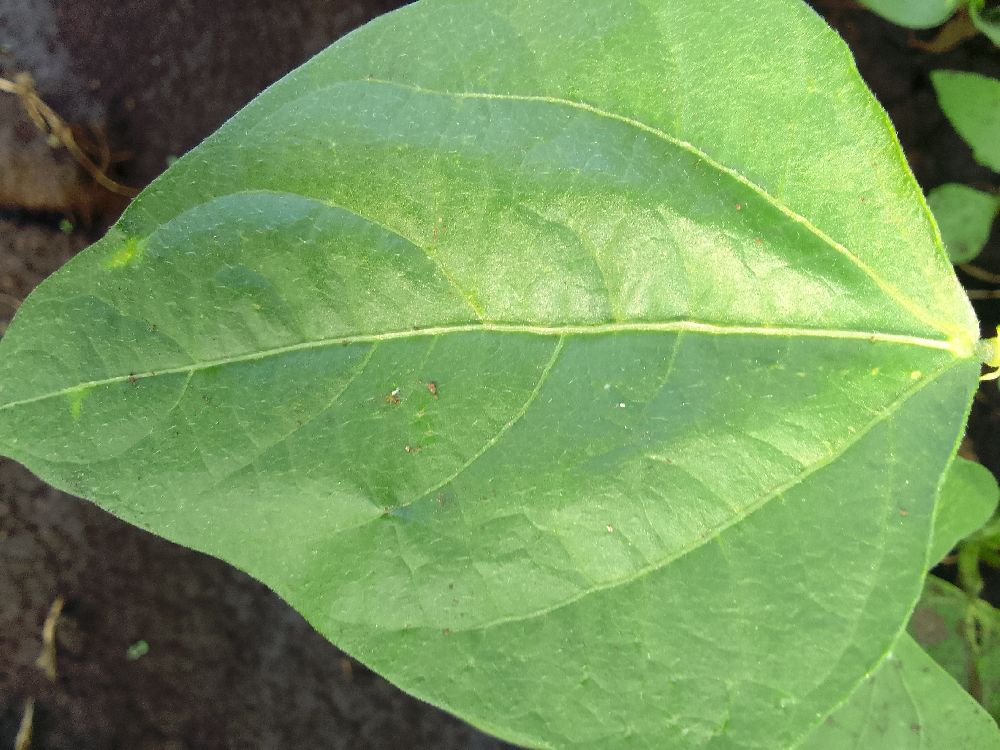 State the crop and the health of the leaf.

common bean, healthy
